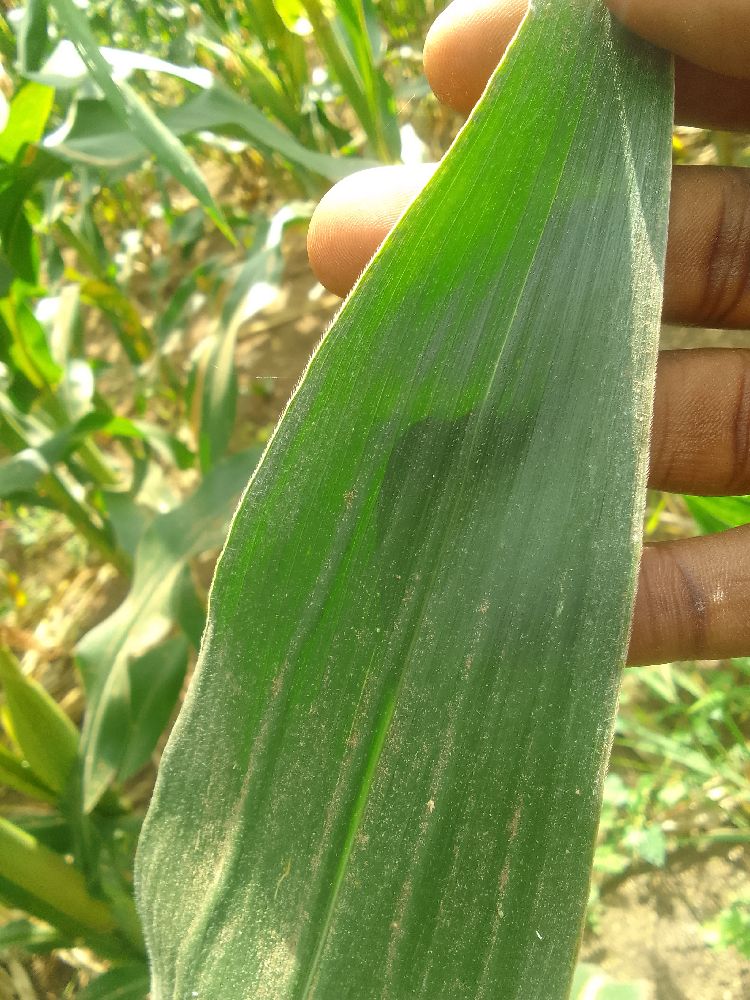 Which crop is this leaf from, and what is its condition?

maize, healthy
